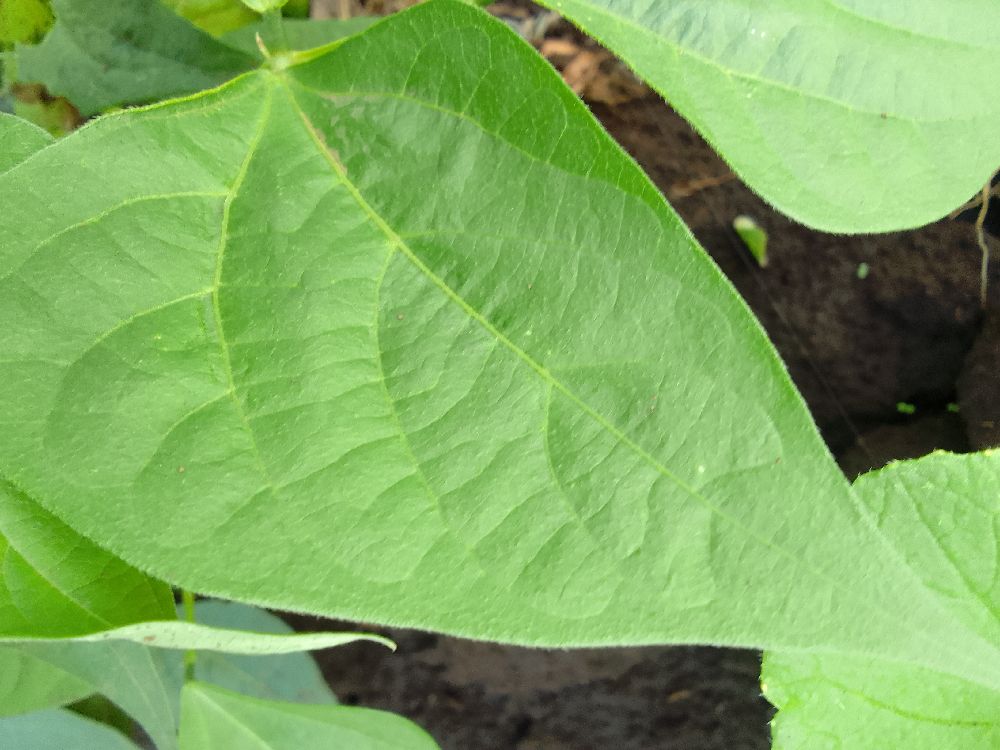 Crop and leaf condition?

common bean, healthy
